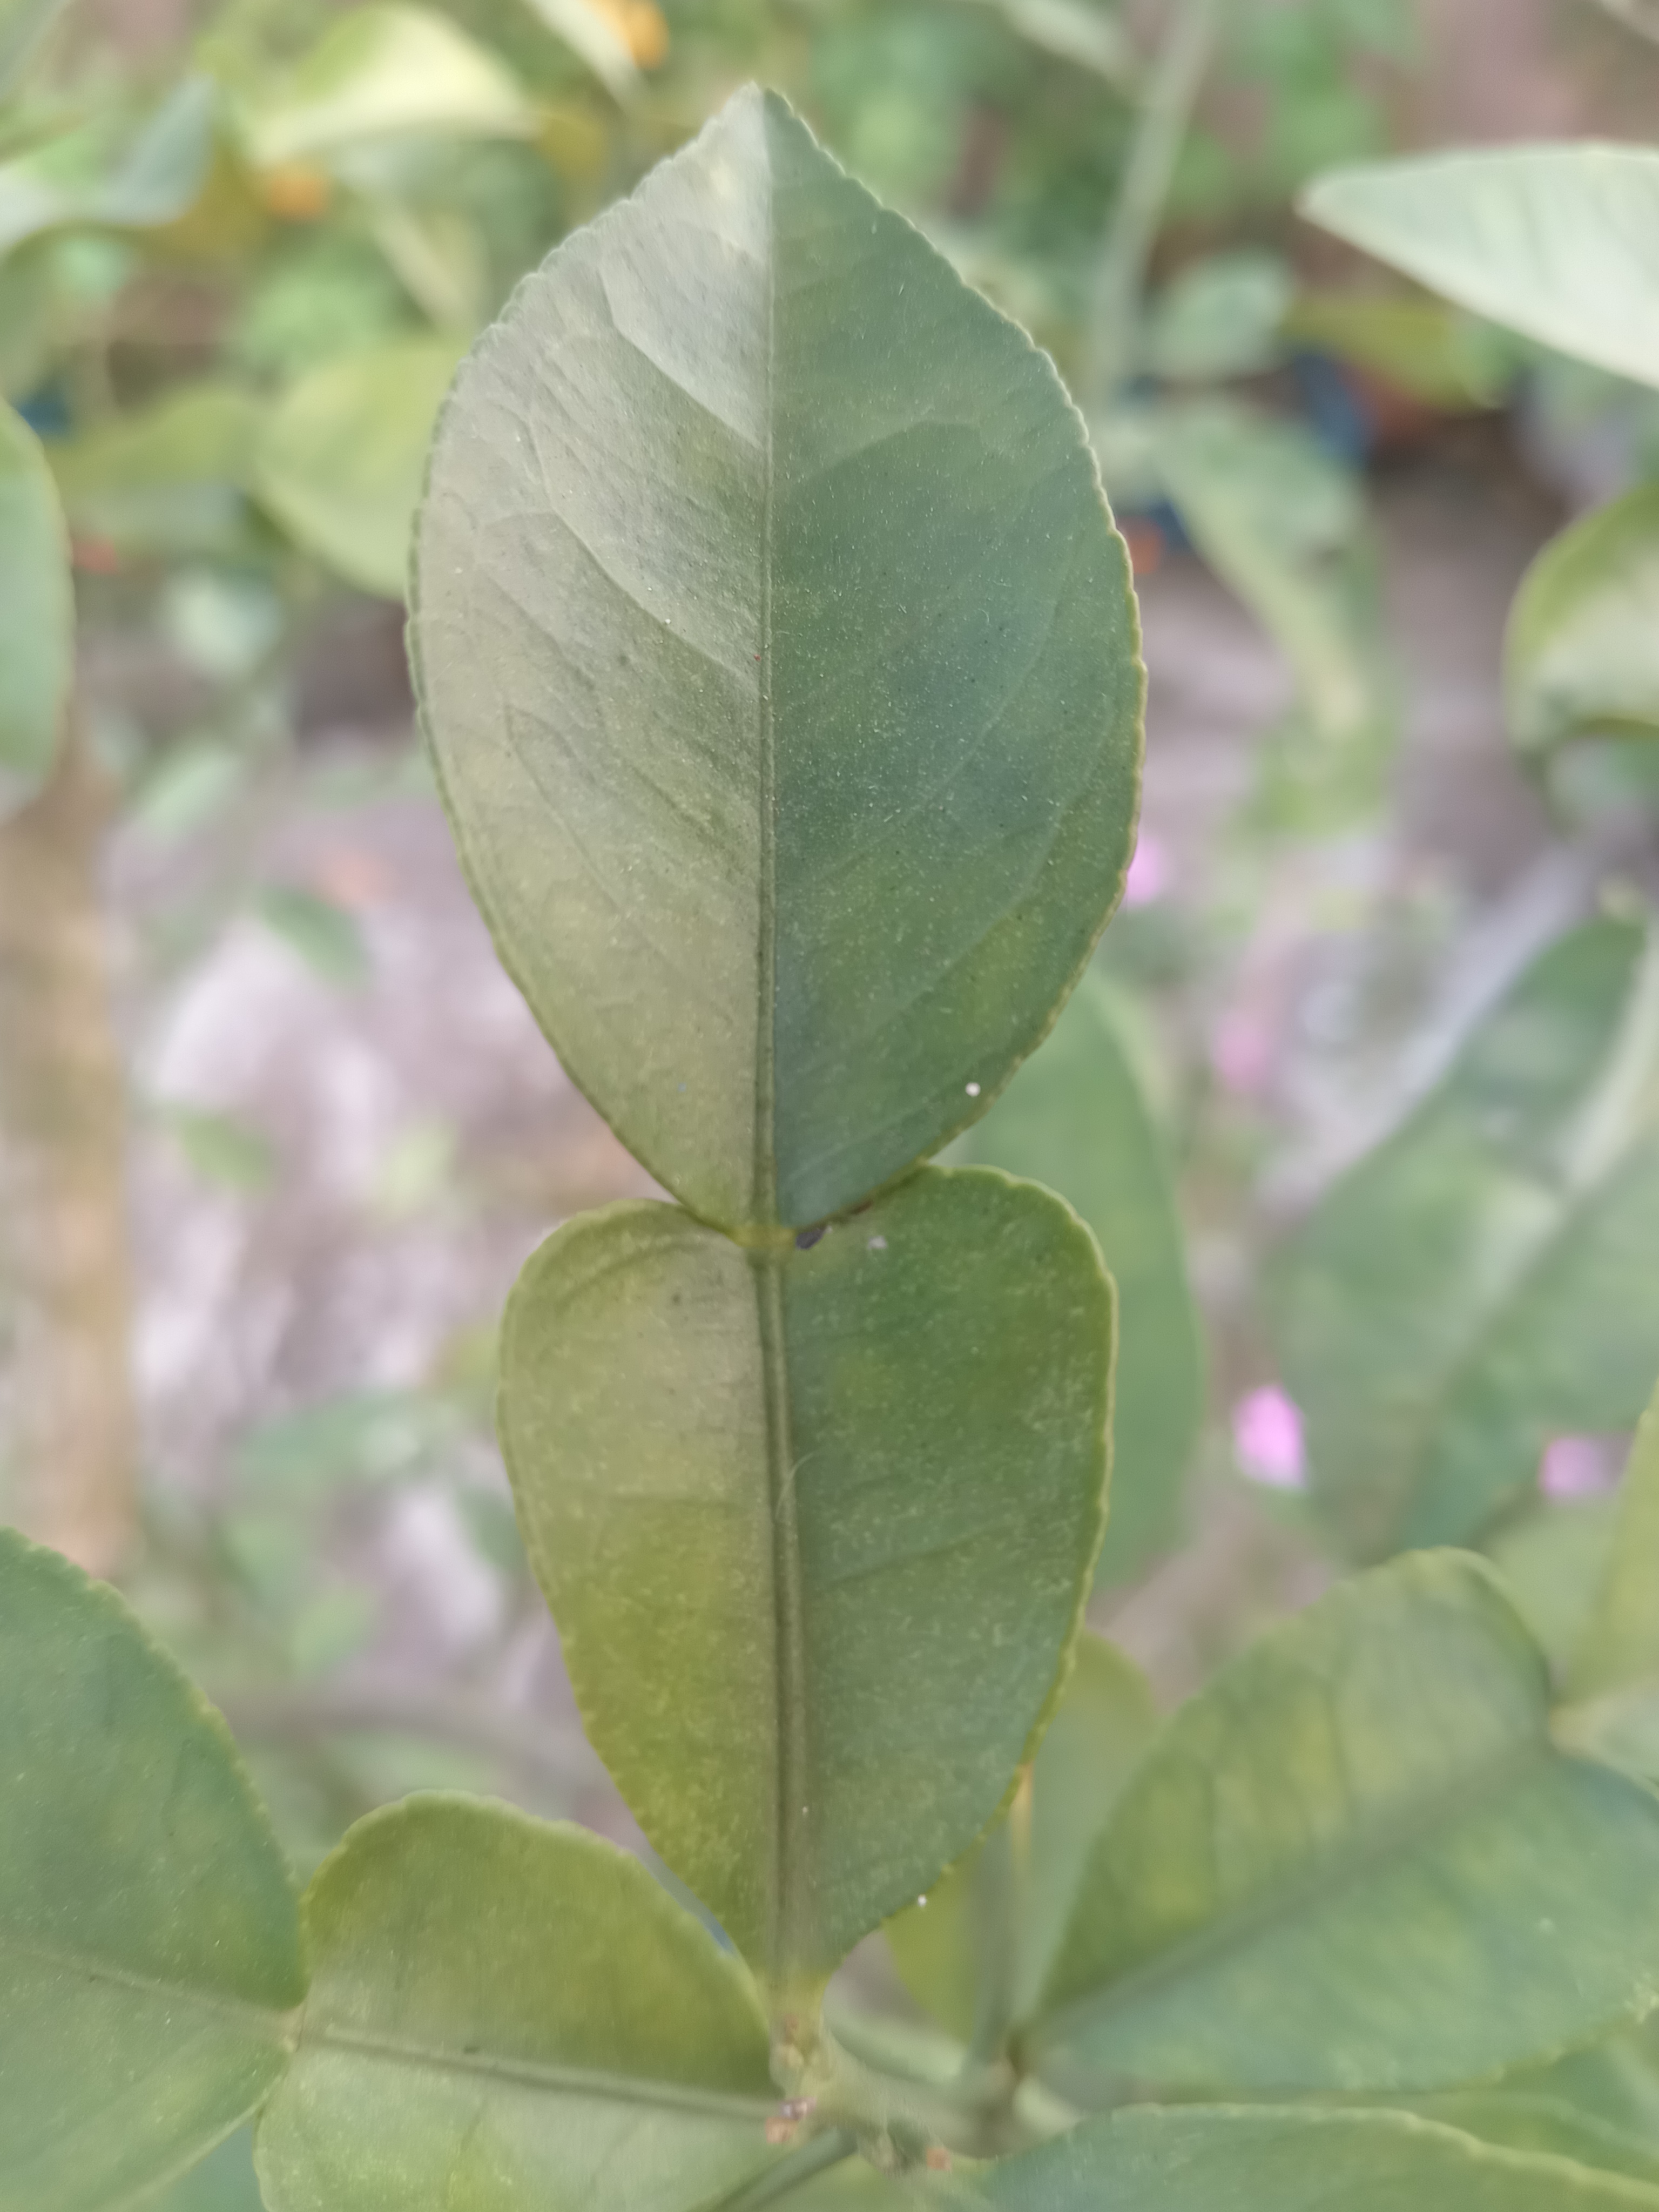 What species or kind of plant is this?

lemon
